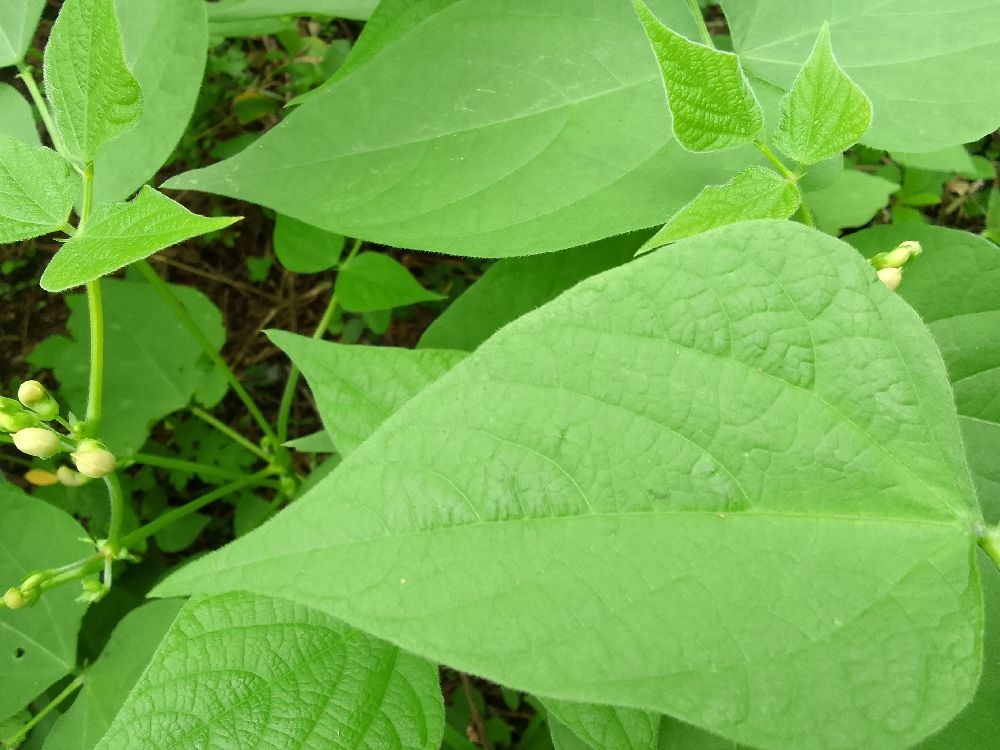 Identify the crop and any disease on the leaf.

common bean, healthy
